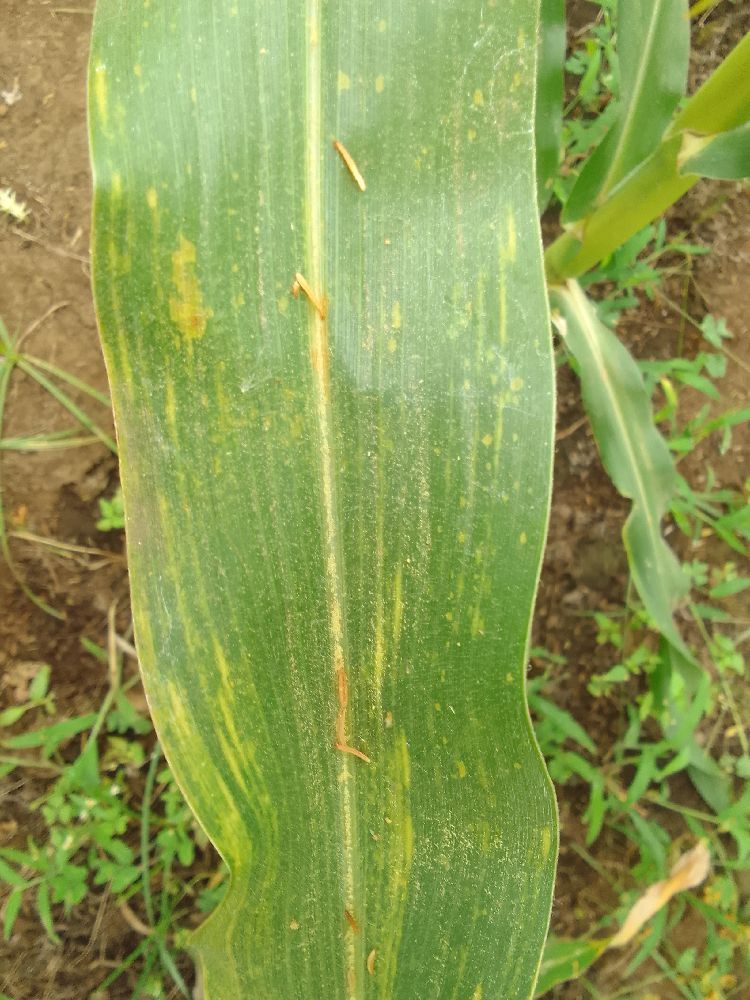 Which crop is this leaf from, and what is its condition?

maize, maize lethal necrosis
